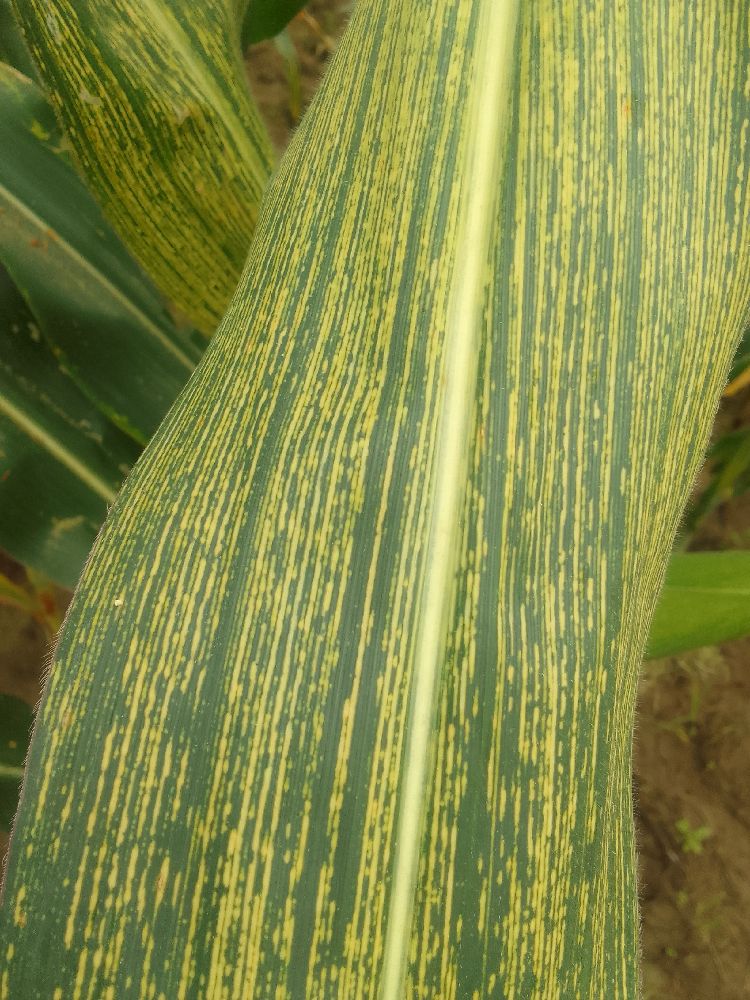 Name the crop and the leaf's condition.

maize, maize streak virus
